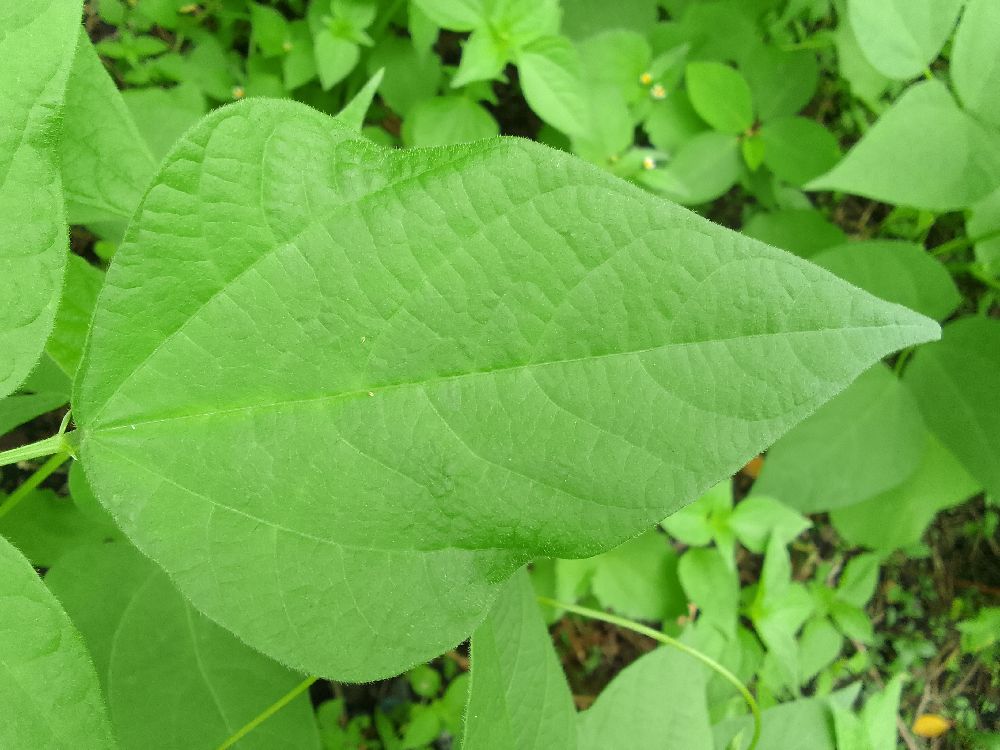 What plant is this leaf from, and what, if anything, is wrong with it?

common bean, healthy
